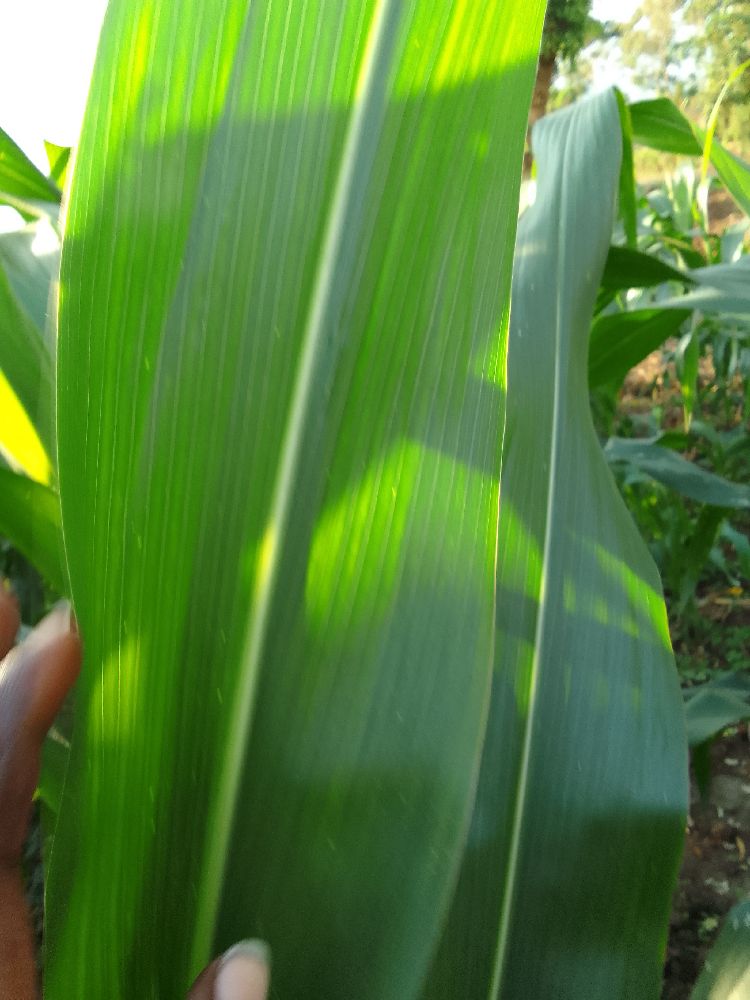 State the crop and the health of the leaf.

maize, healthy
